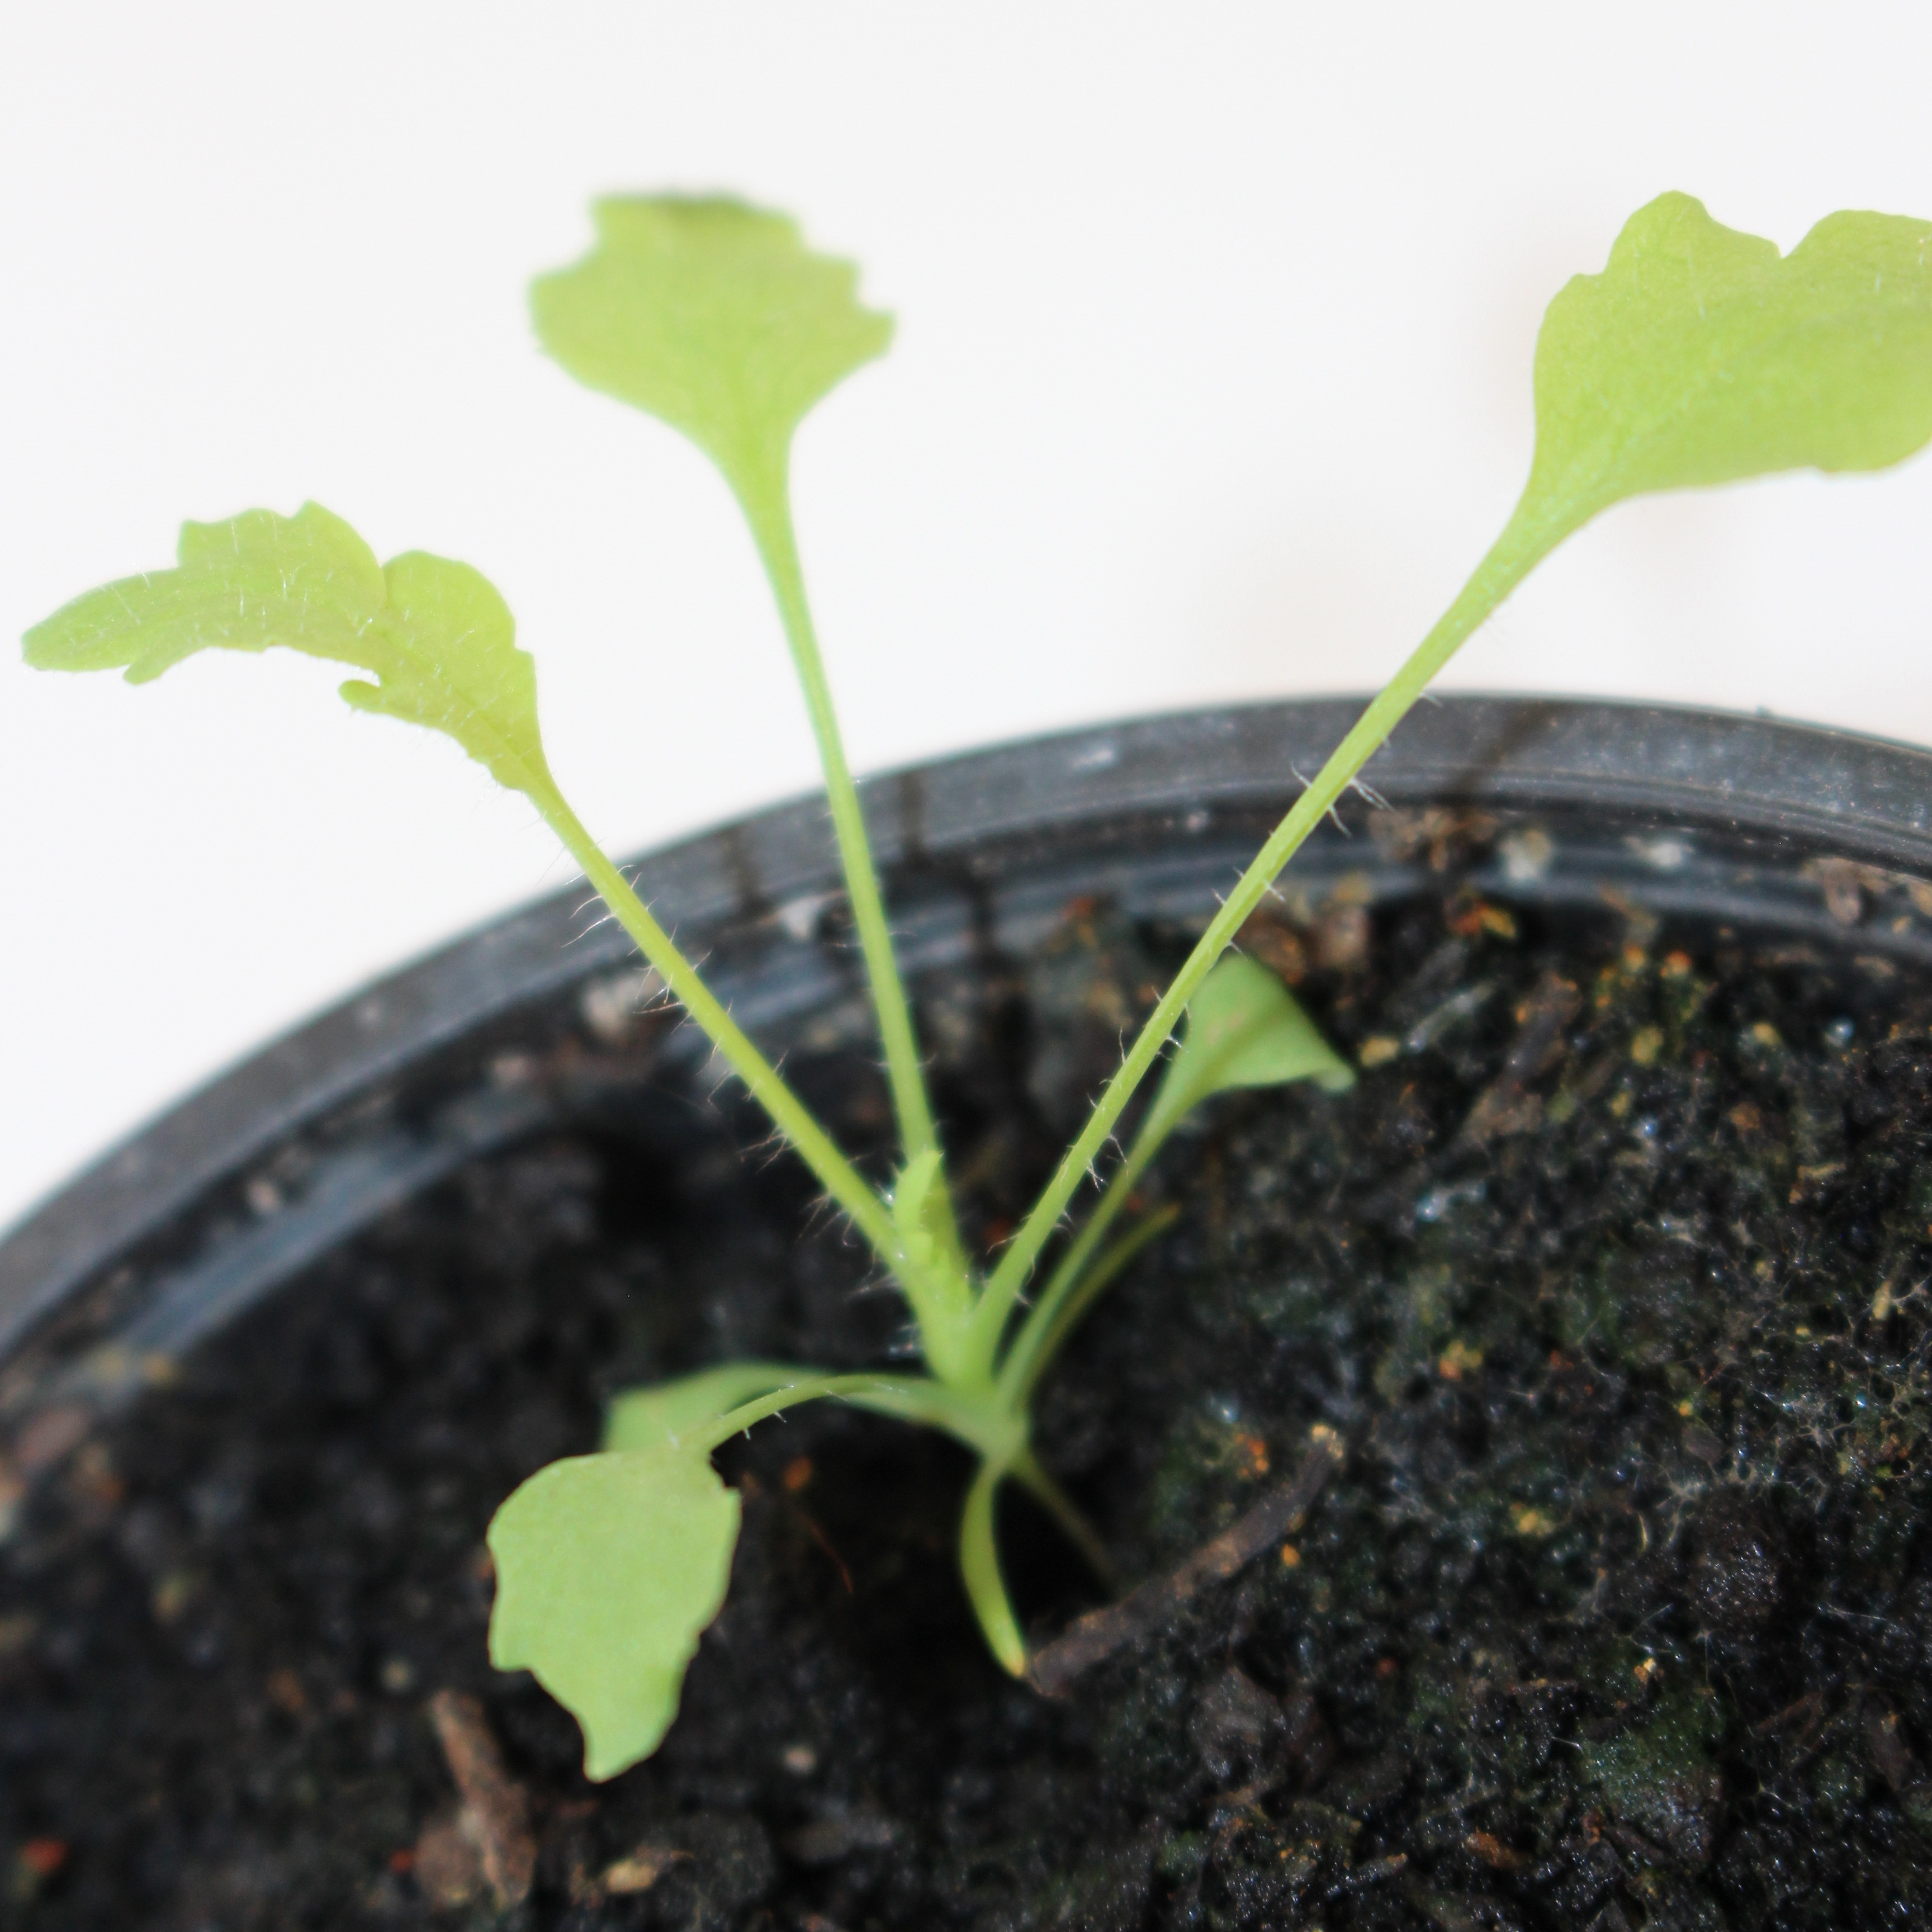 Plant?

Papaver rhoeas
